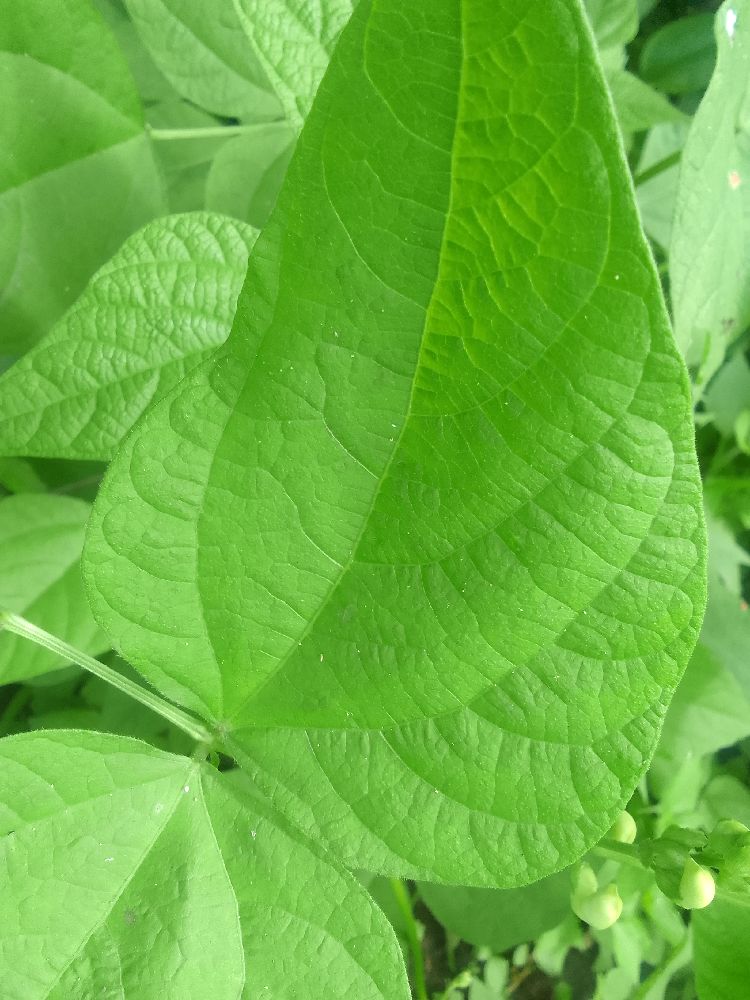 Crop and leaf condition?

common bean, healthy
